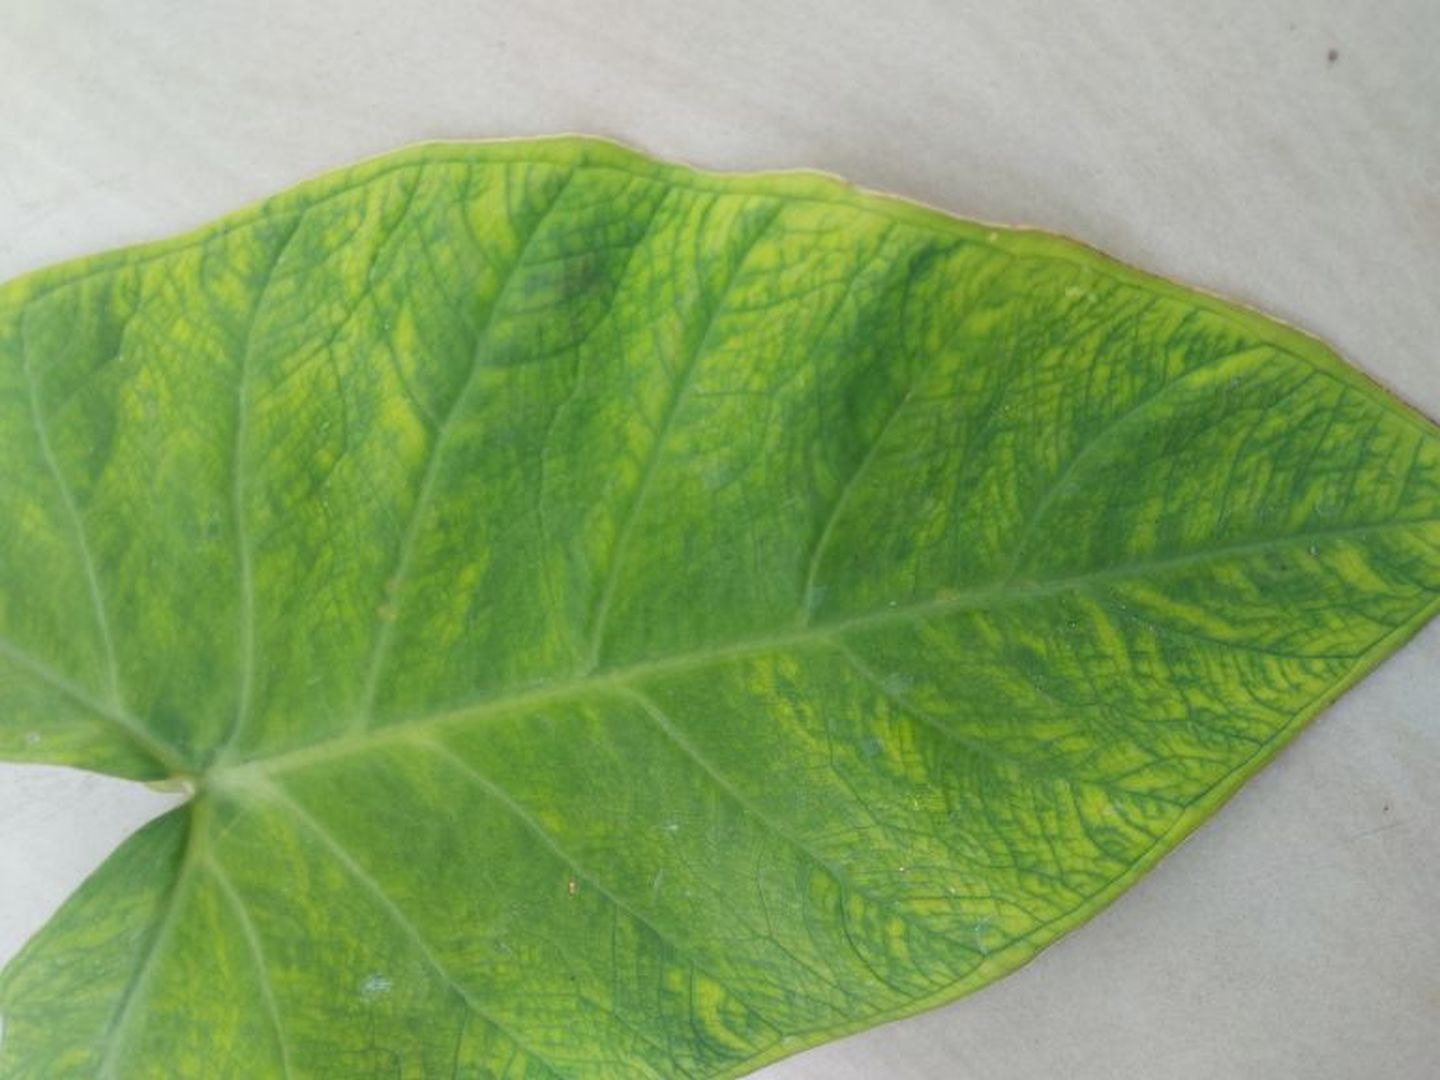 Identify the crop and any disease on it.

taro, mosaic
